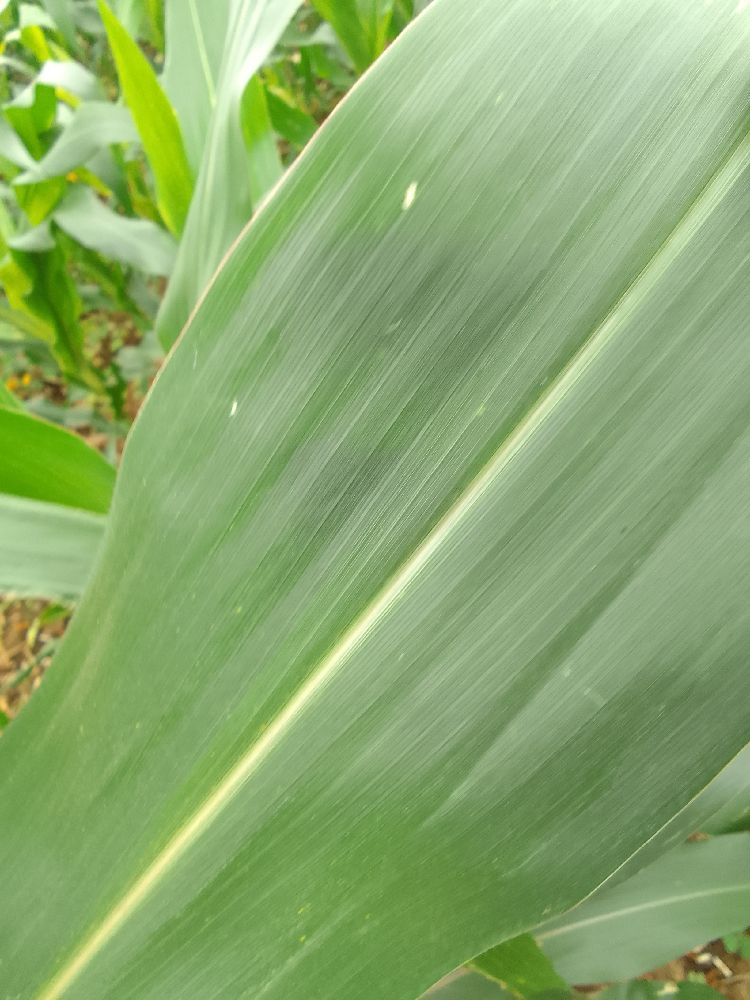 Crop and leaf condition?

maize, healthy
